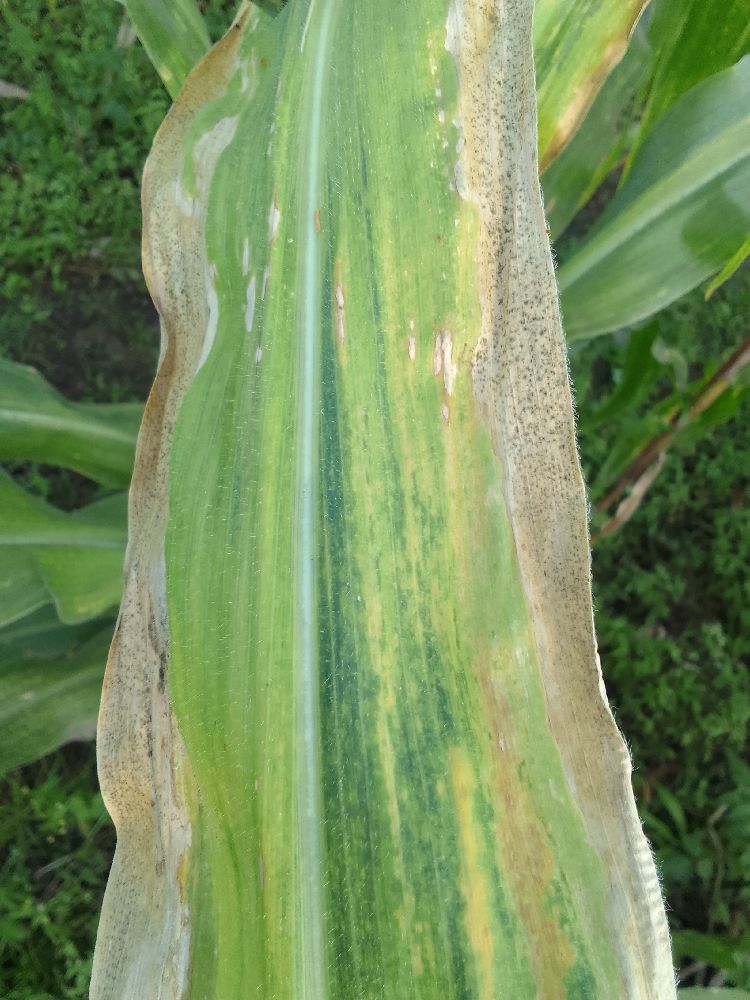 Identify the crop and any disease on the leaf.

maize, maize lethal necrosis
